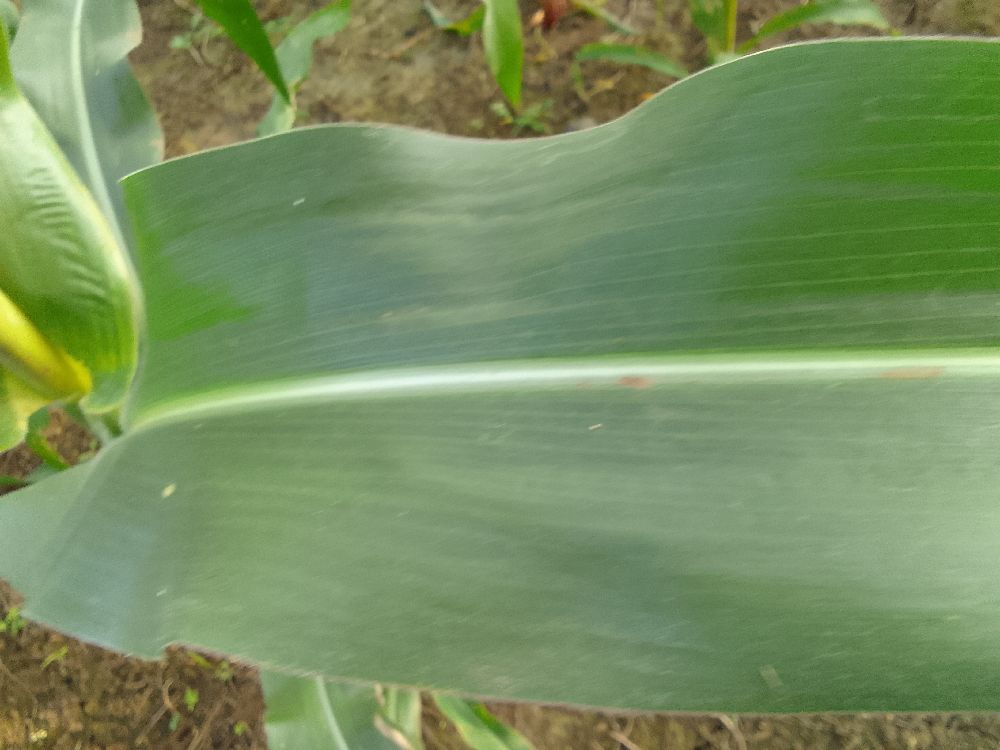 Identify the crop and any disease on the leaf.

maize, healthy
